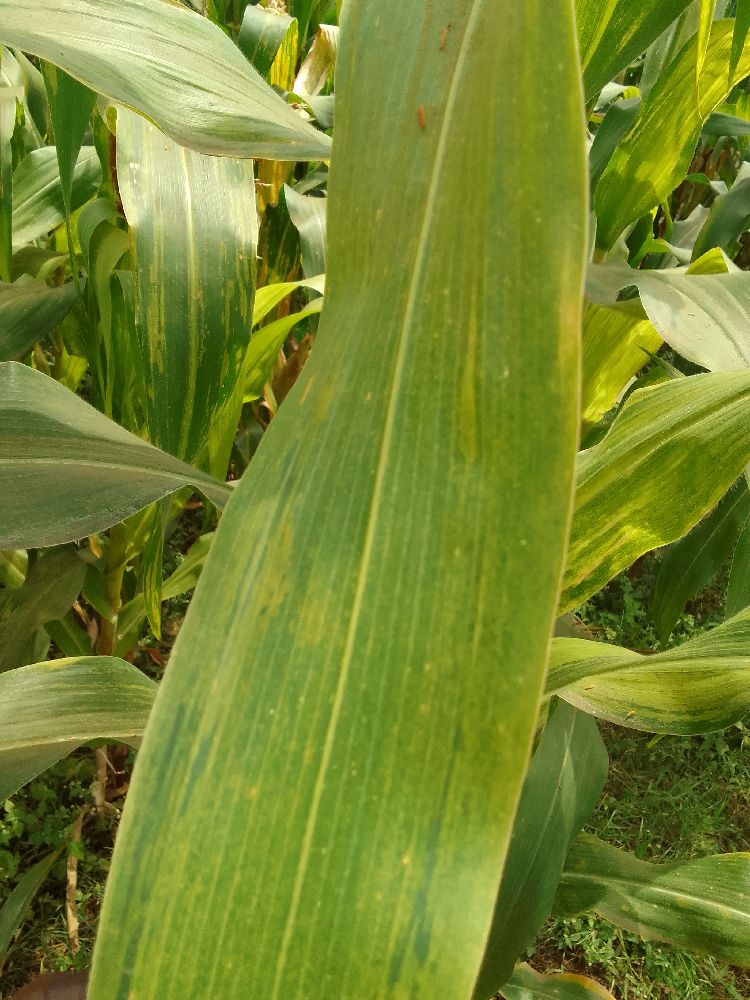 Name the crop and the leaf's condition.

maize, maize lethal necrosis
